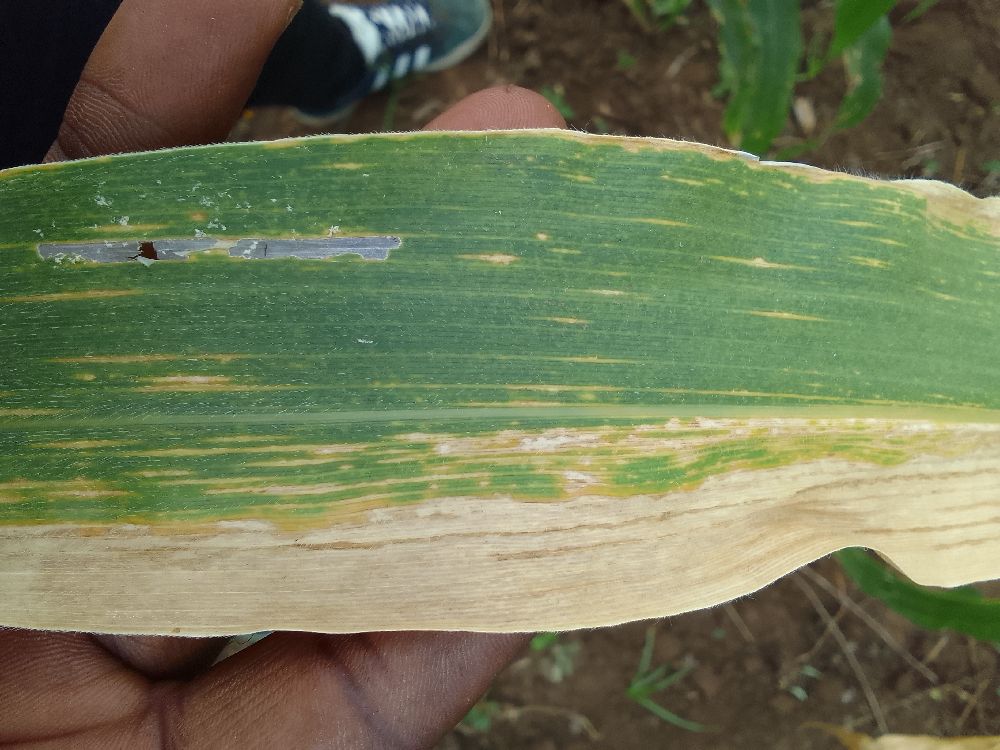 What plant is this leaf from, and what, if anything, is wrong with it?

maize, maize lethal necrosis
